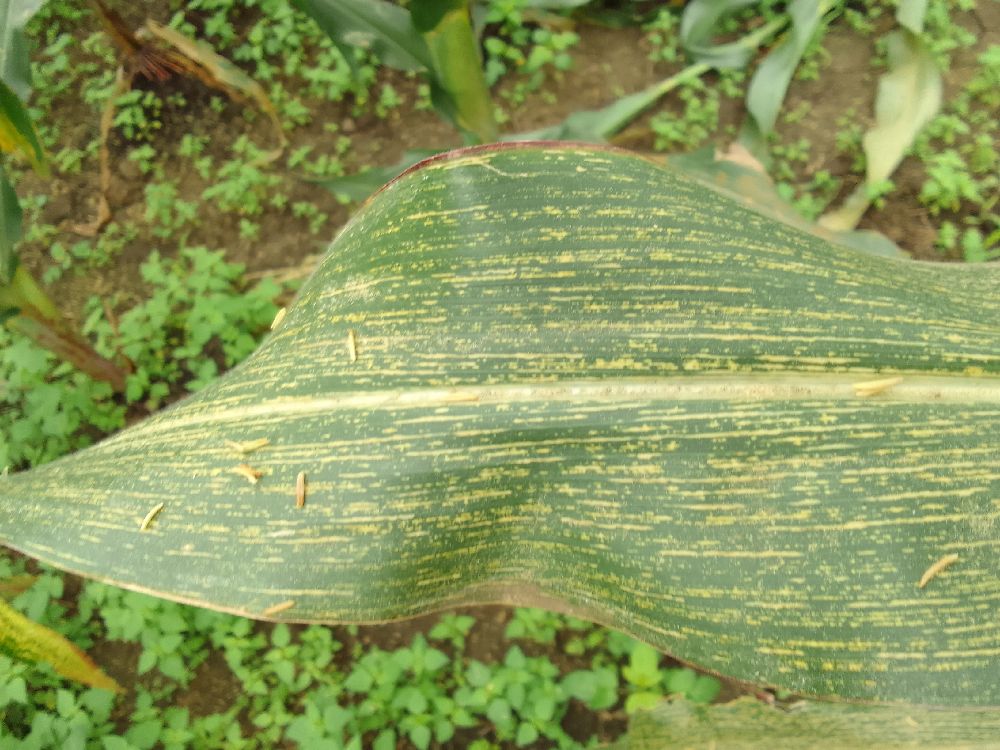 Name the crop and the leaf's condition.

maize, maize streak virus
